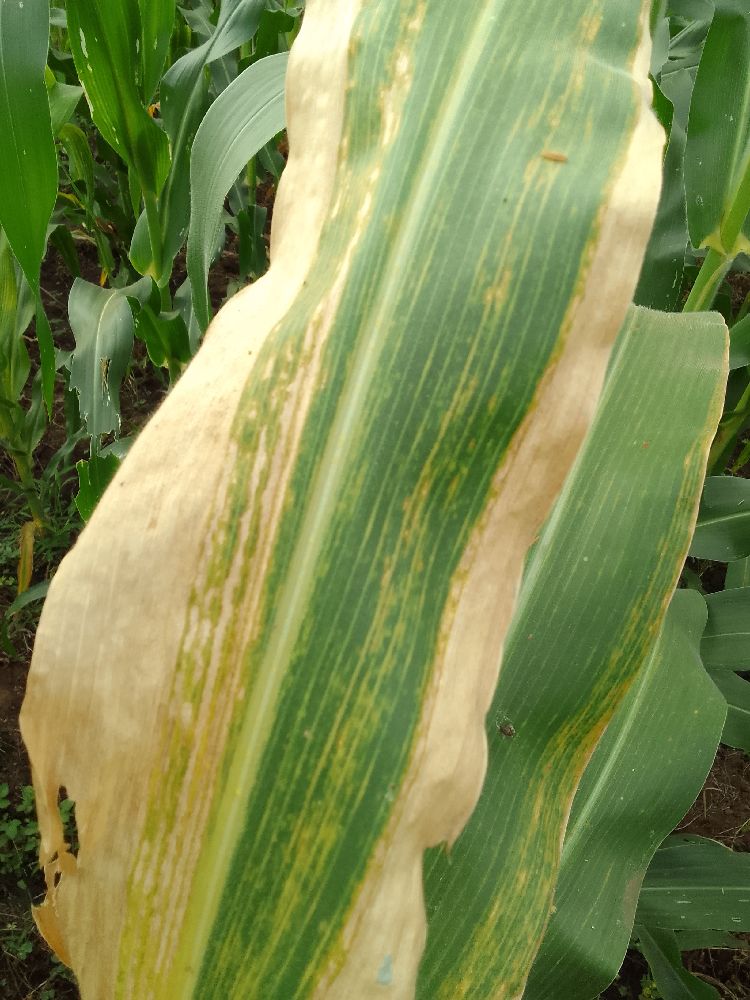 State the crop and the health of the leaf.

maize, maize lethal necrosis
